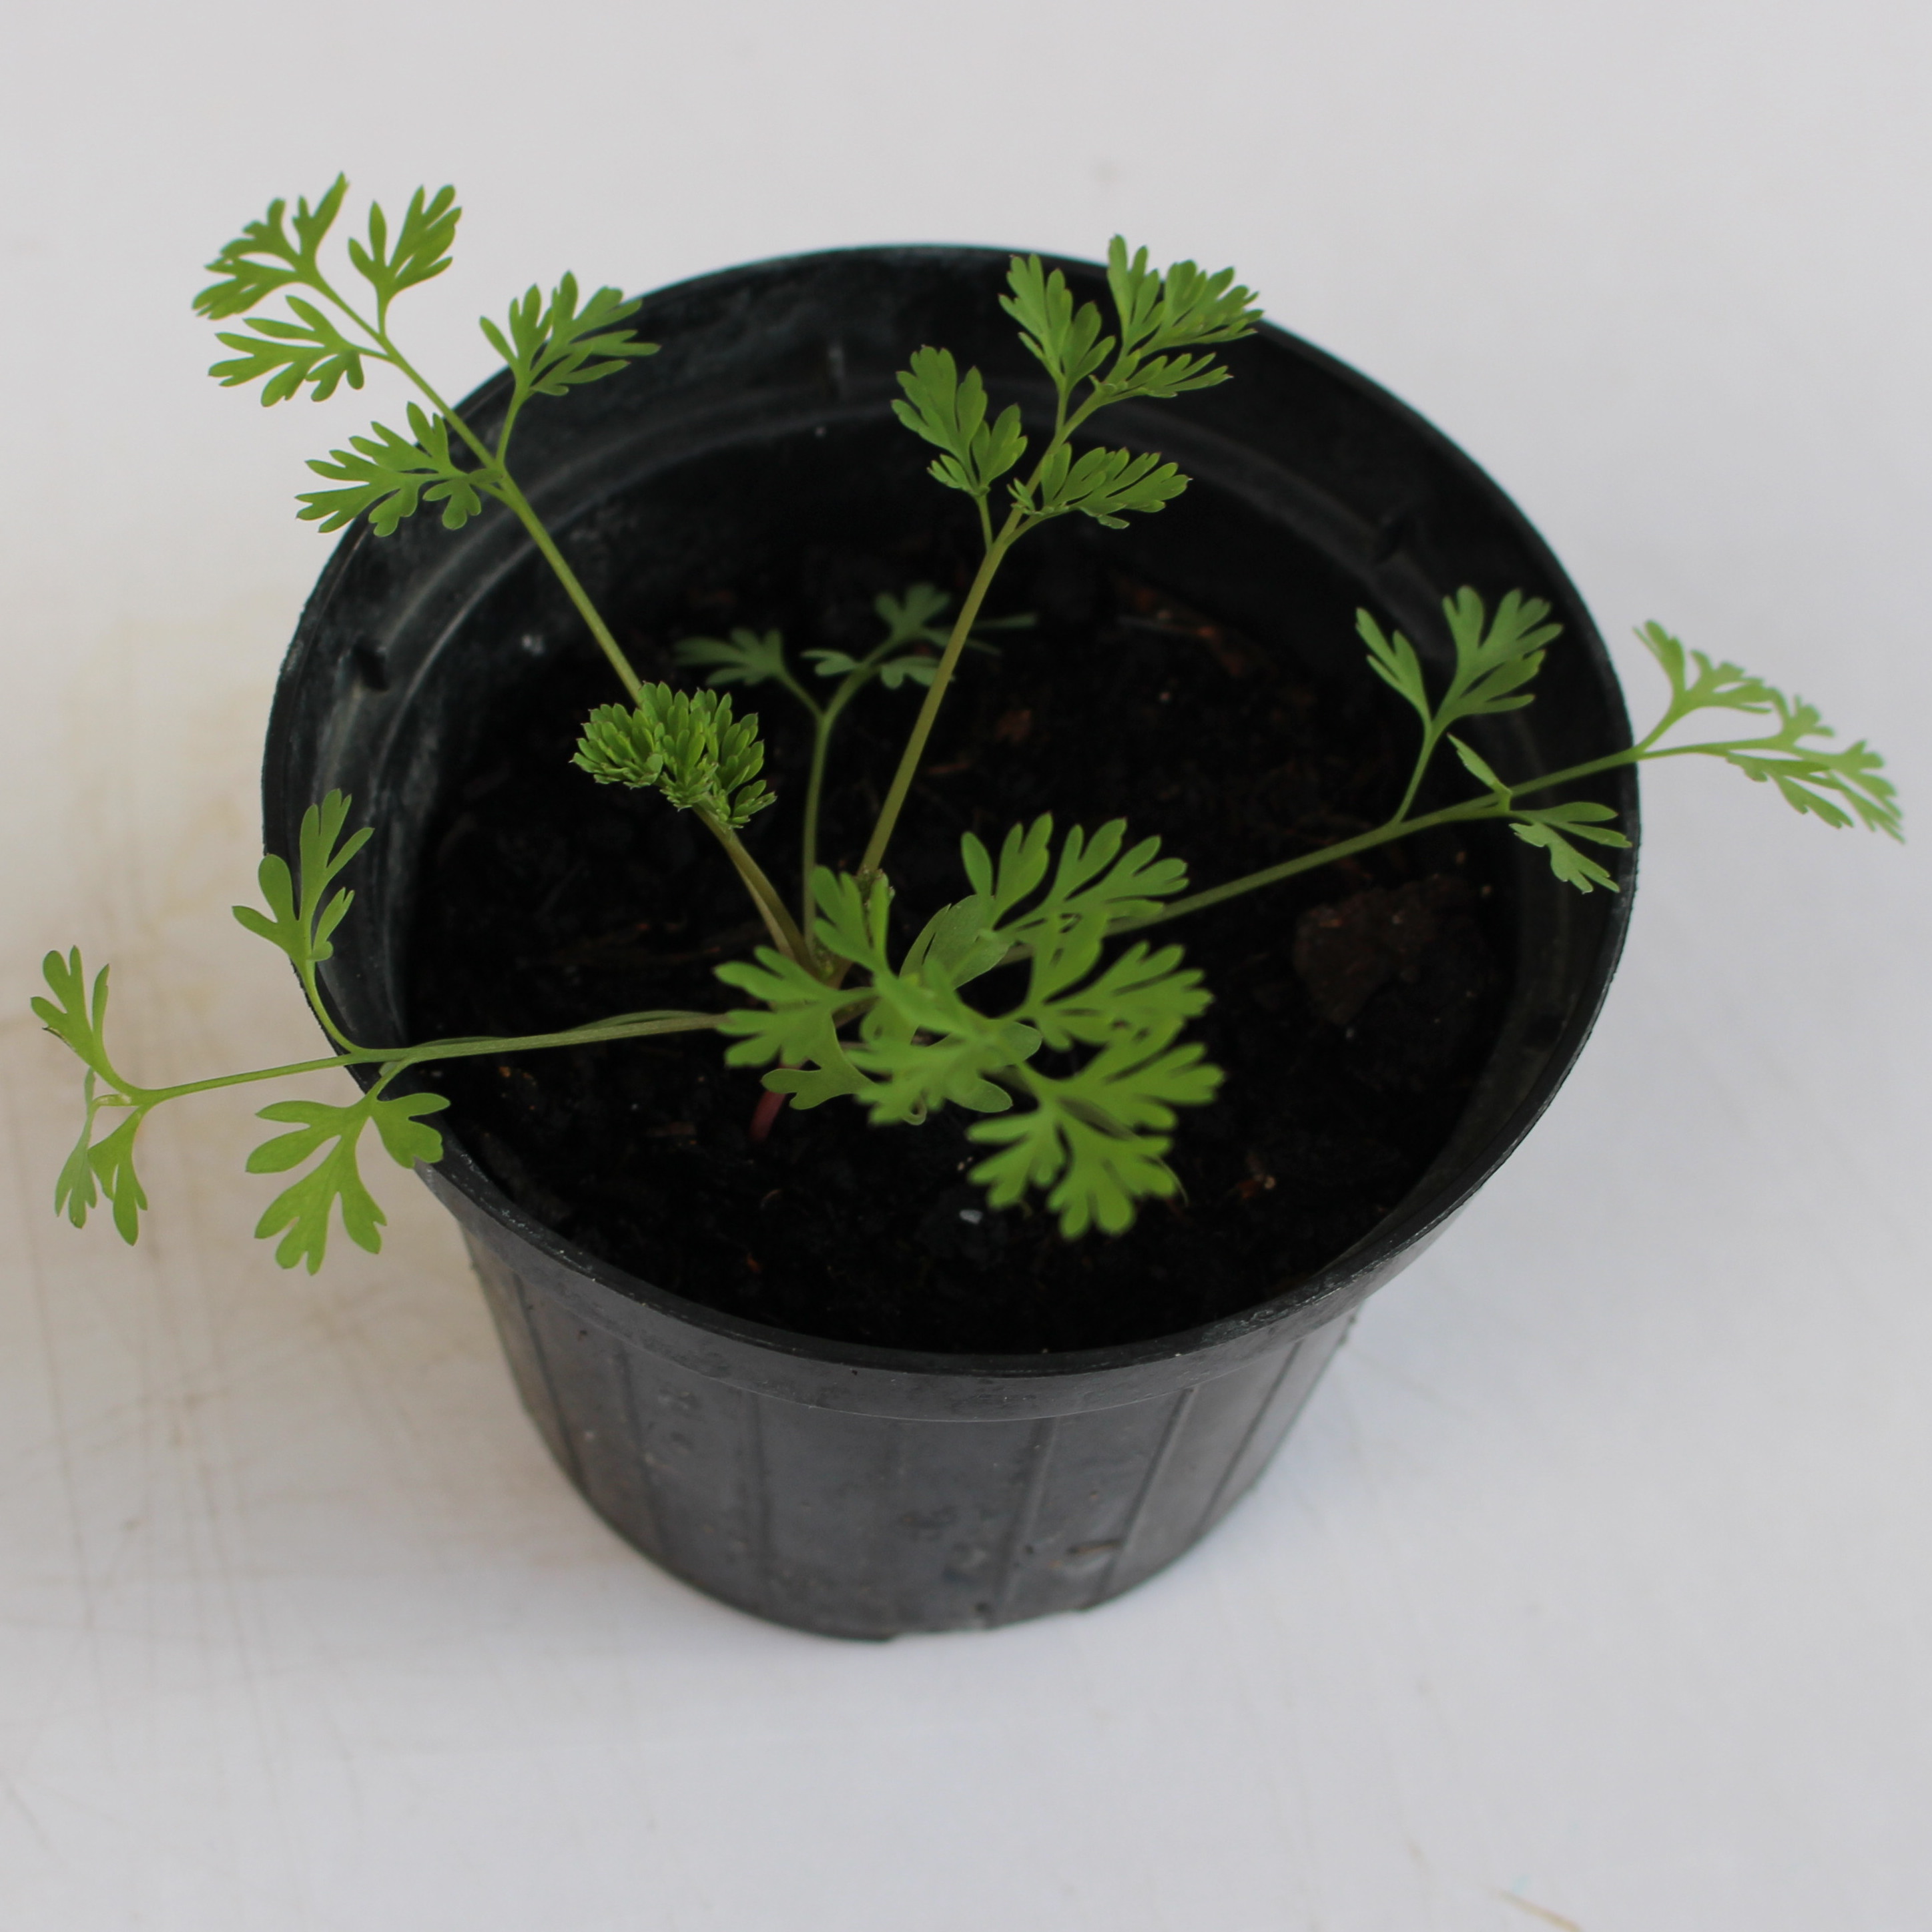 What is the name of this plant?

Fumaria officinalis
